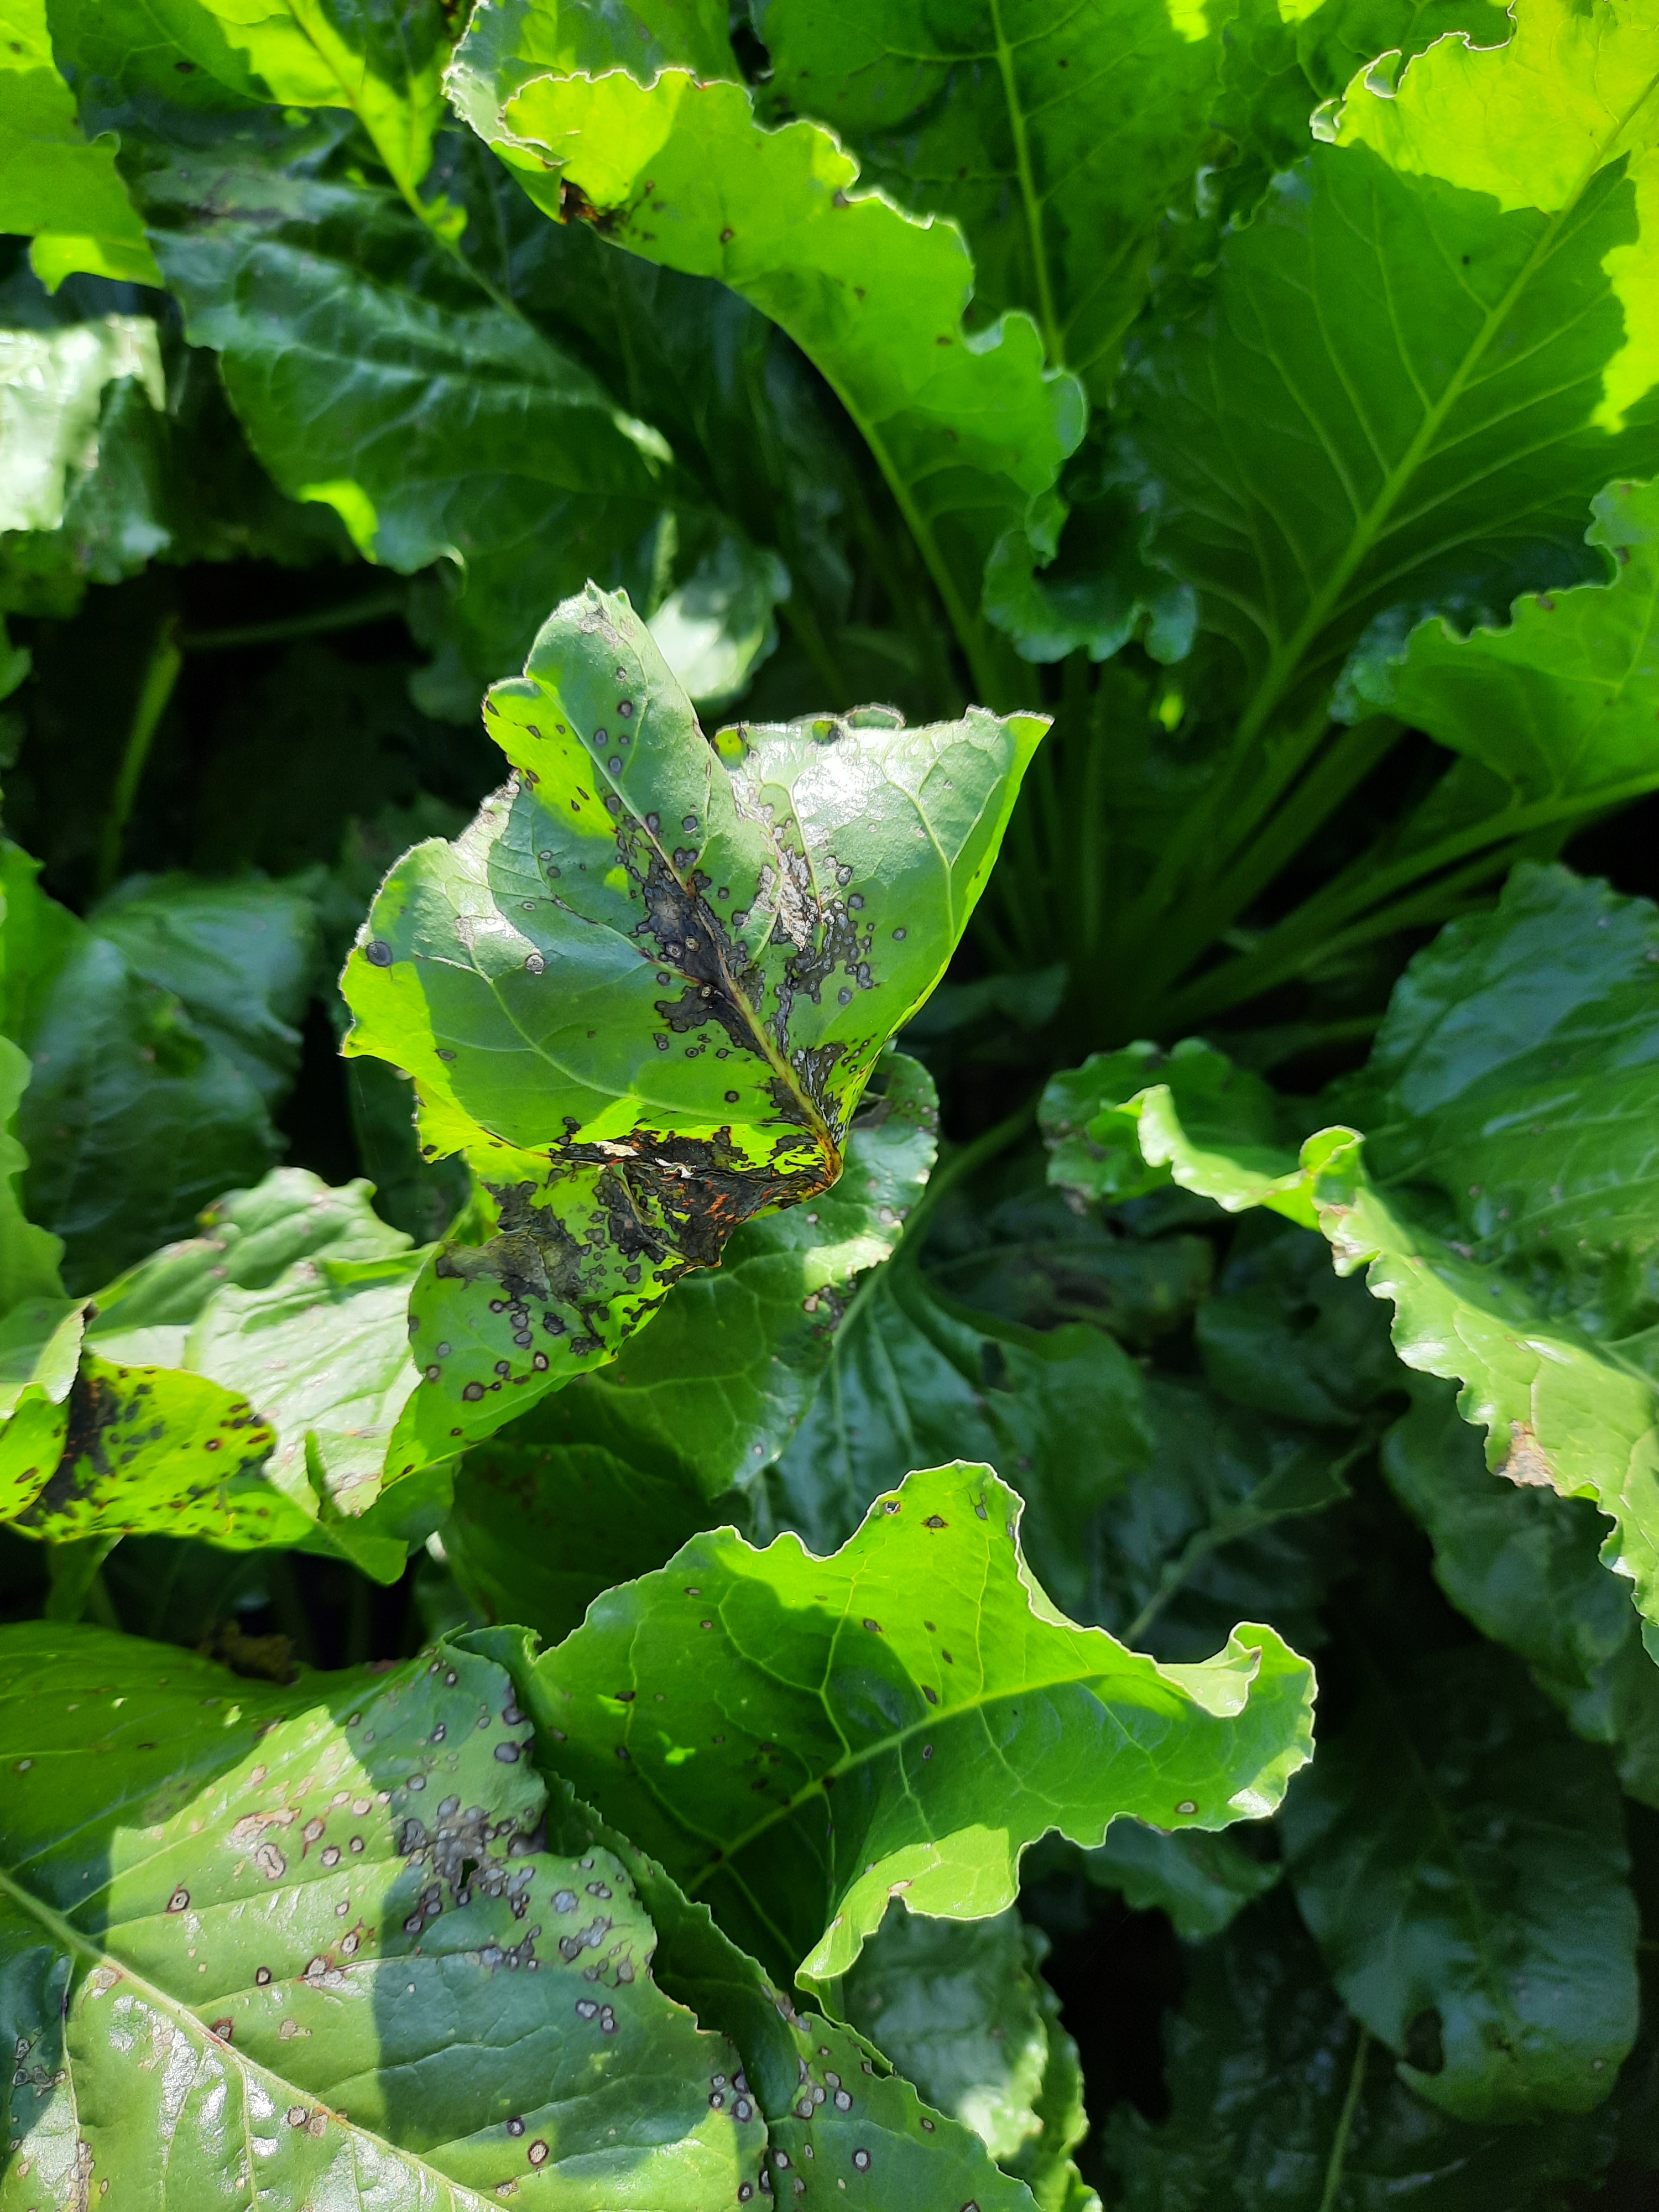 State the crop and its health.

beet, cercospora
